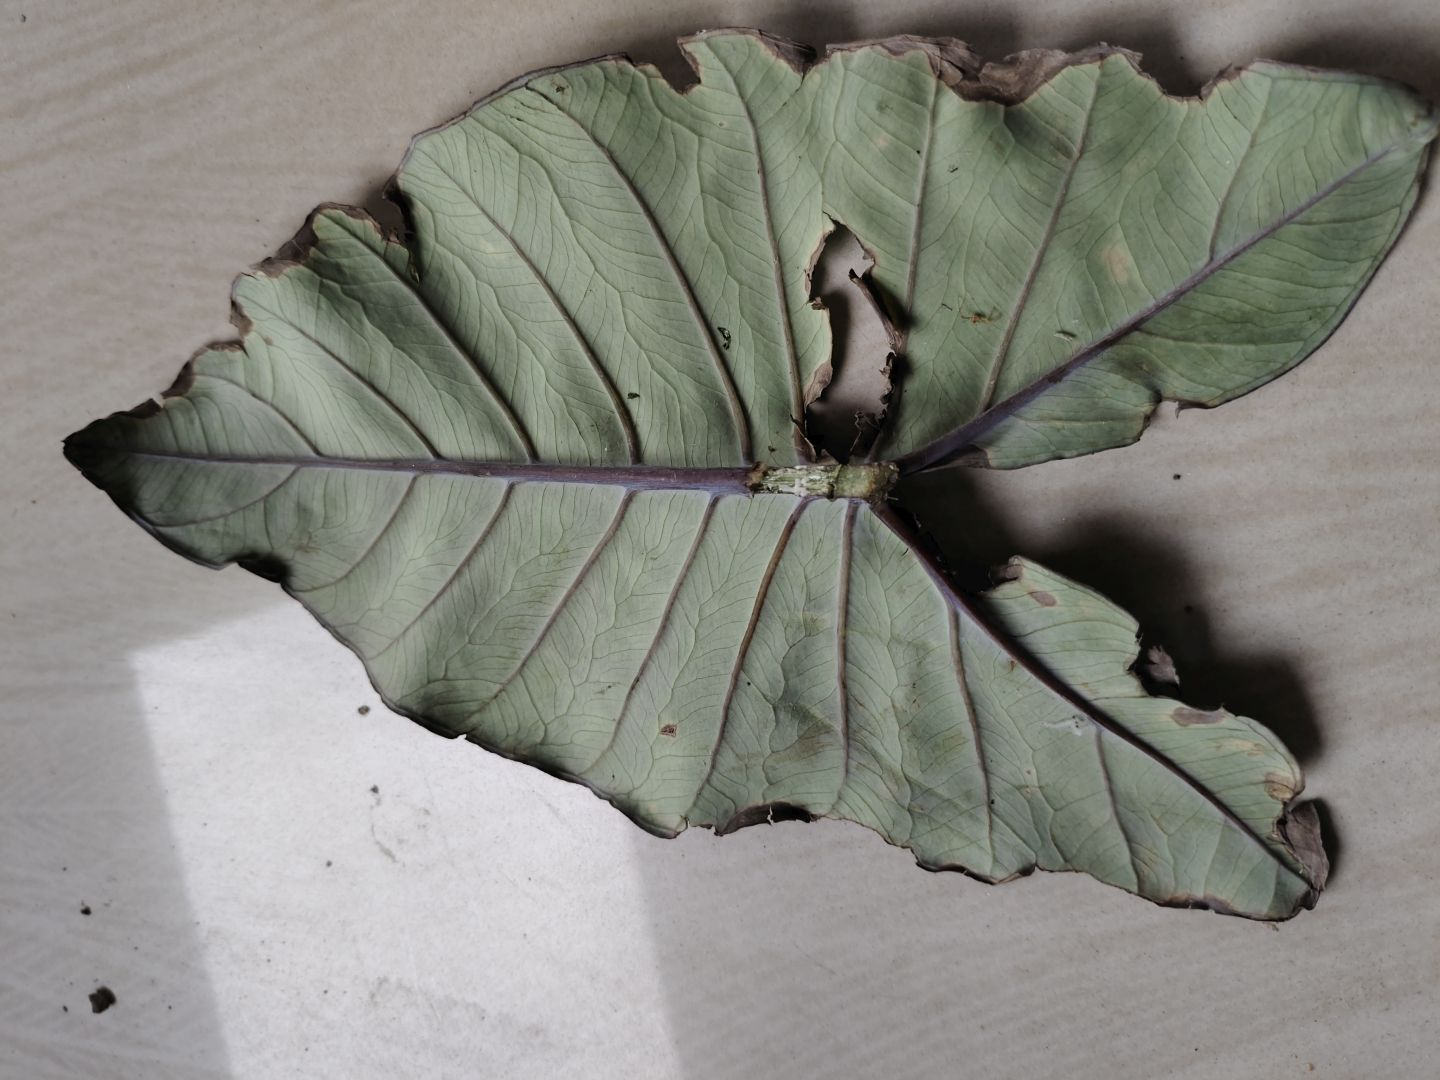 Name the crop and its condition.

taro, leaf blight
